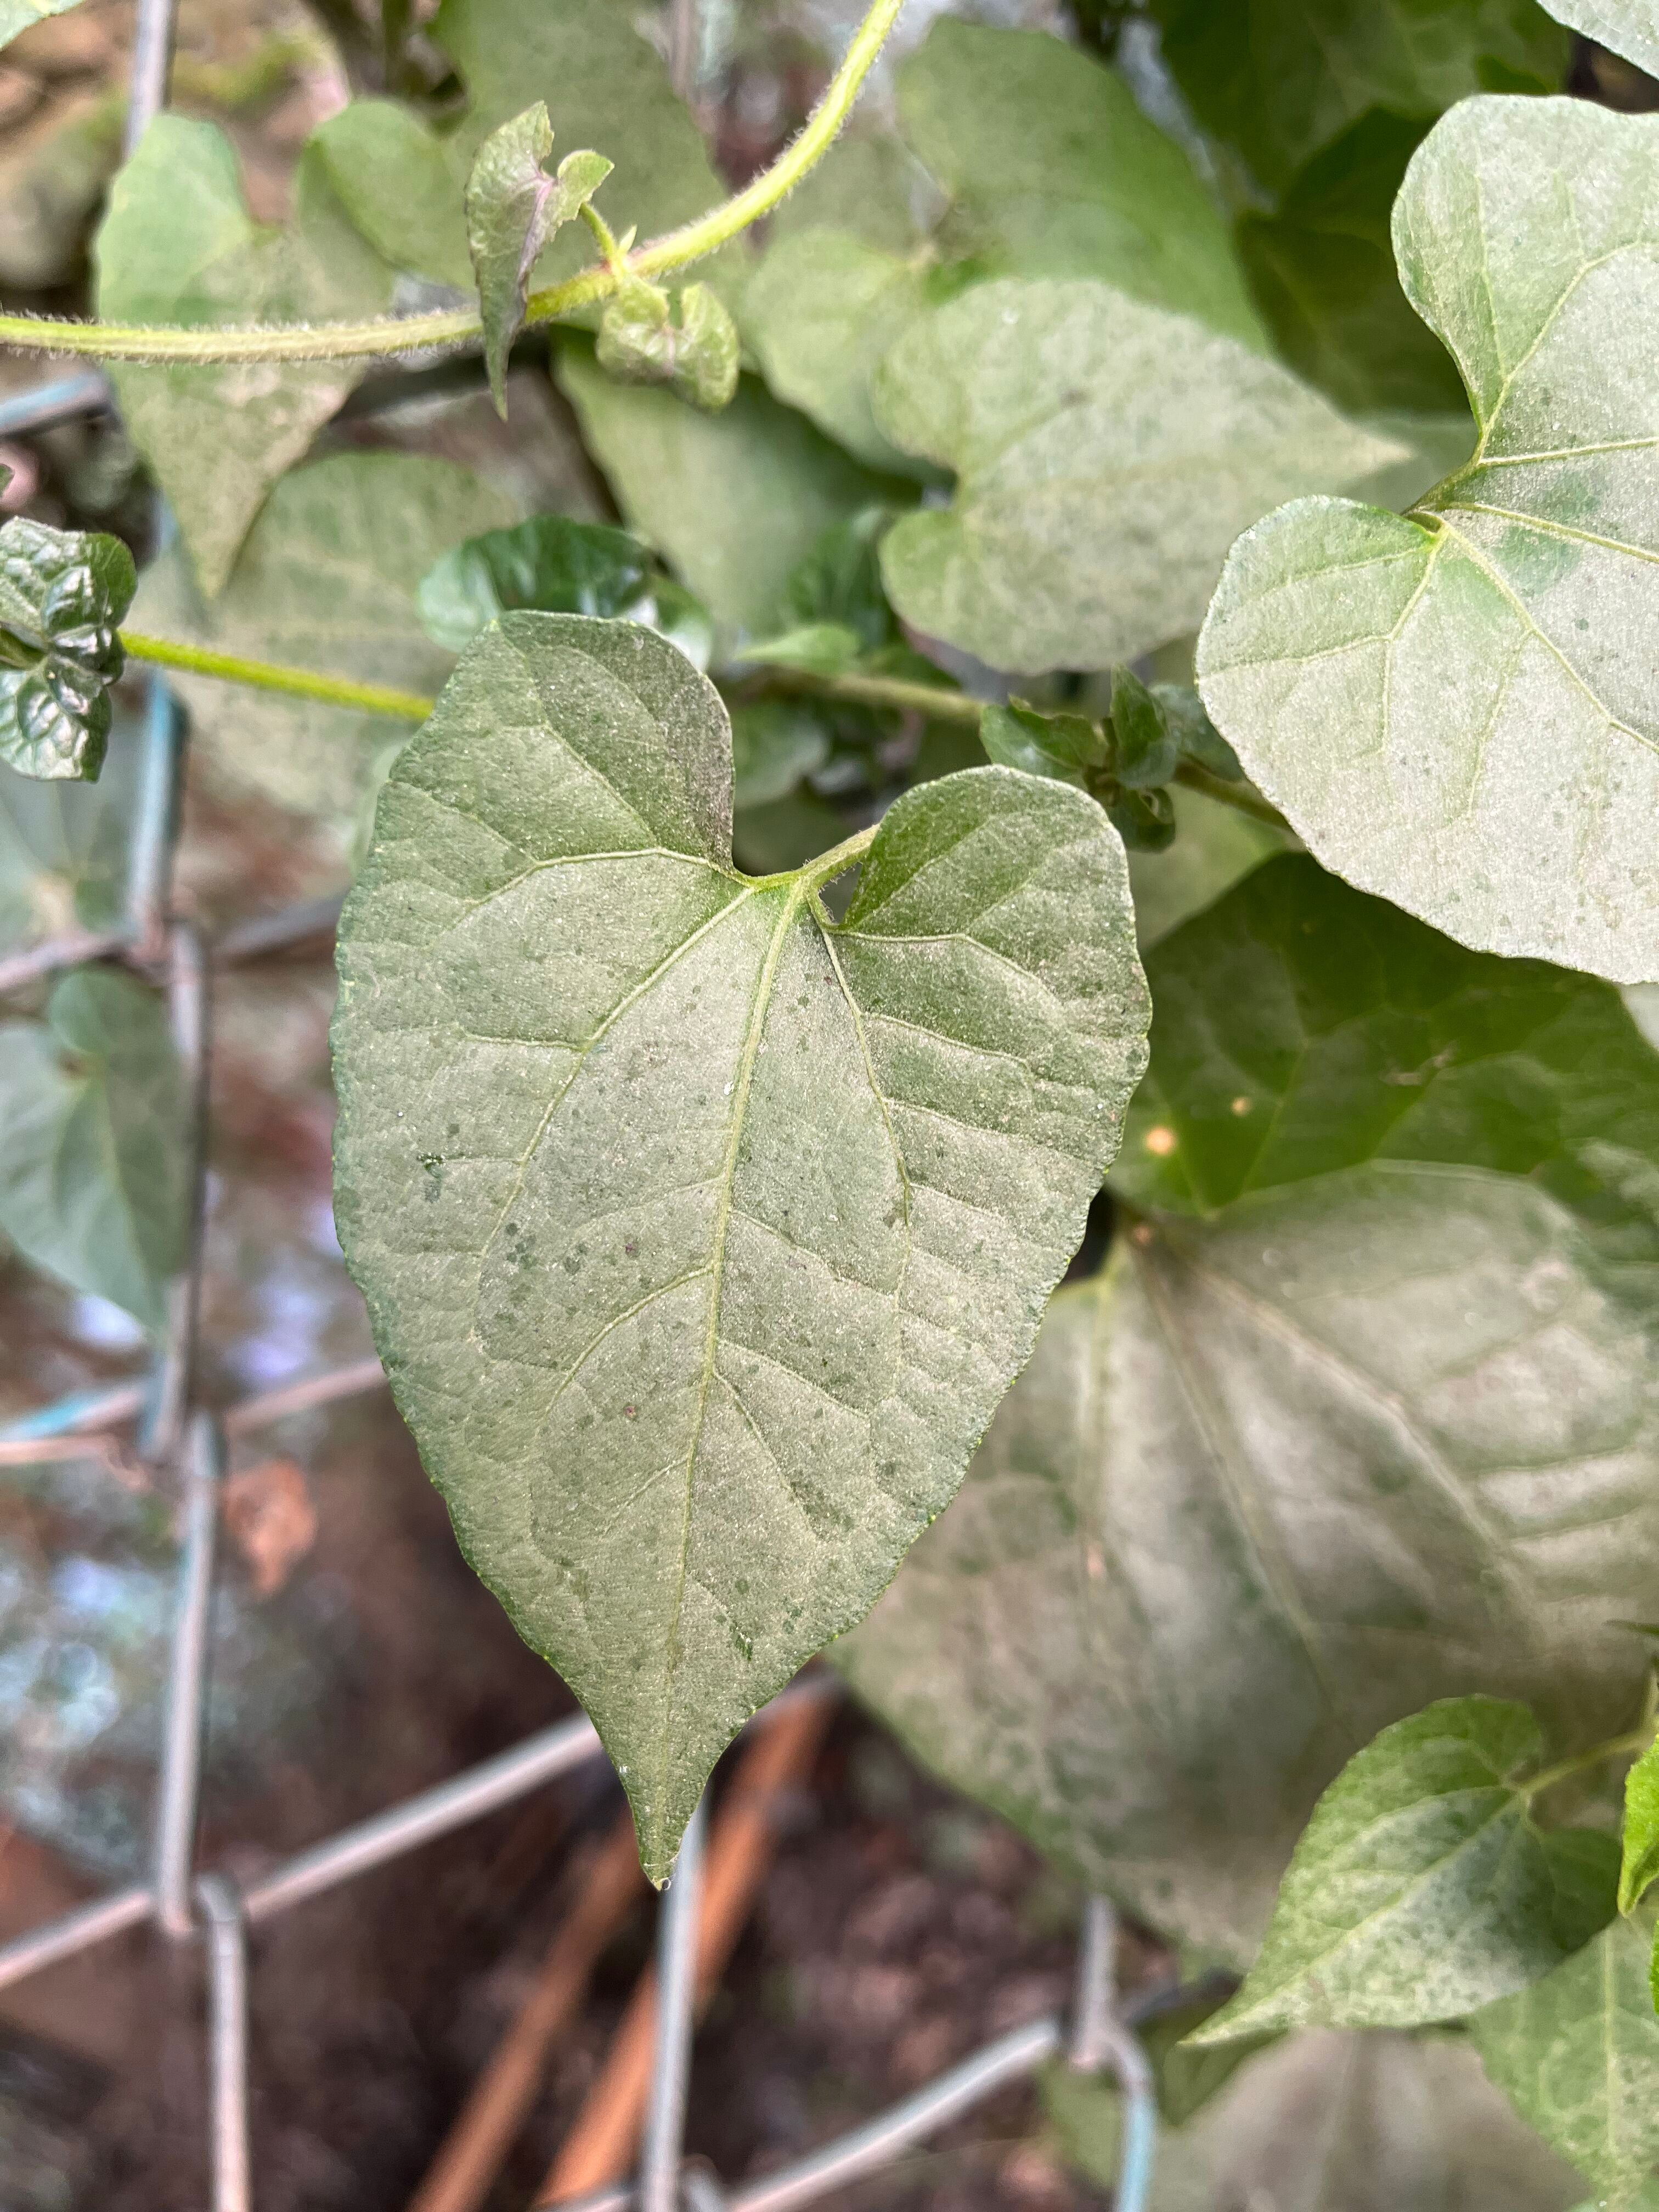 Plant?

bitter vine
